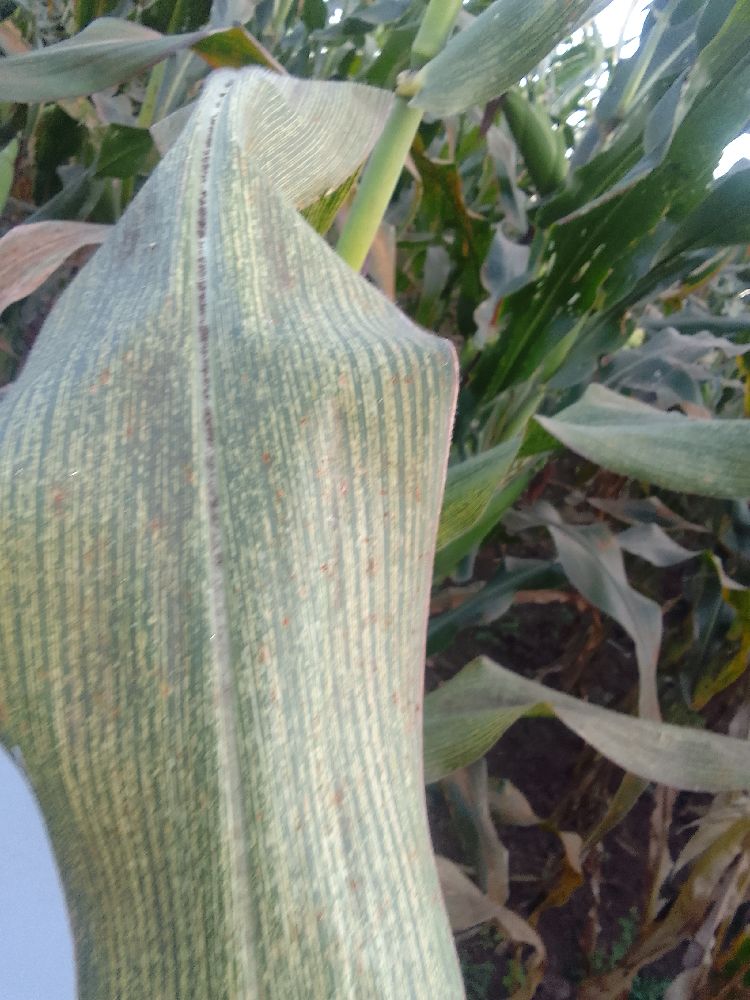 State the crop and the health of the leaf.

maize, maize streak virus
